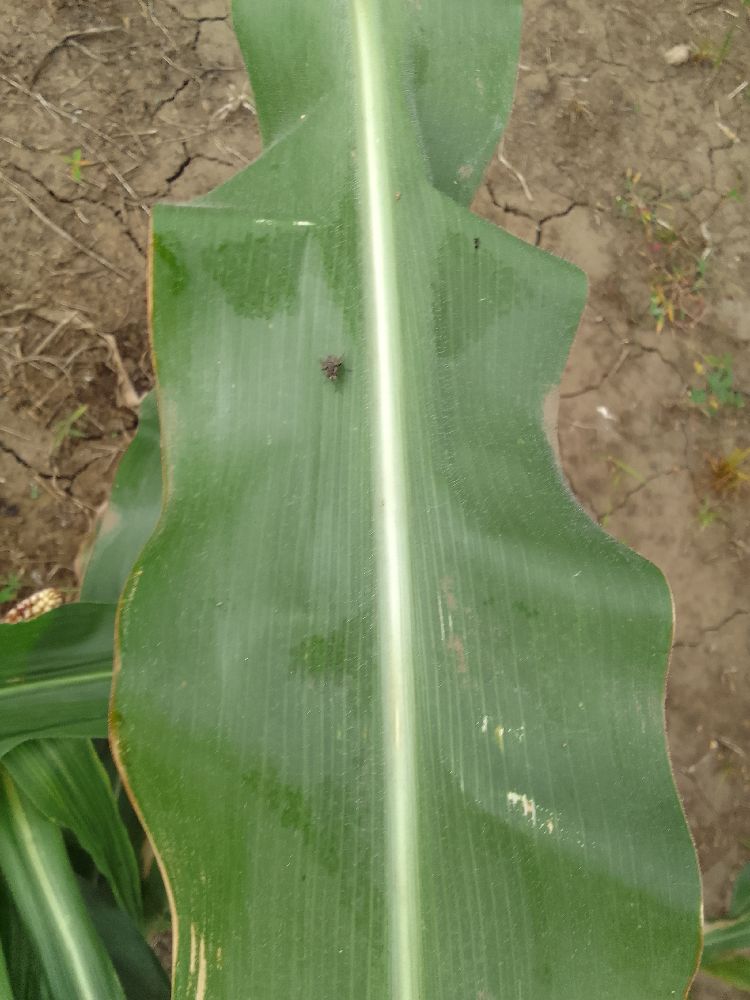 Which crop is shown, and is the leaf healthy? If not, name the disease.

maize, healthy
